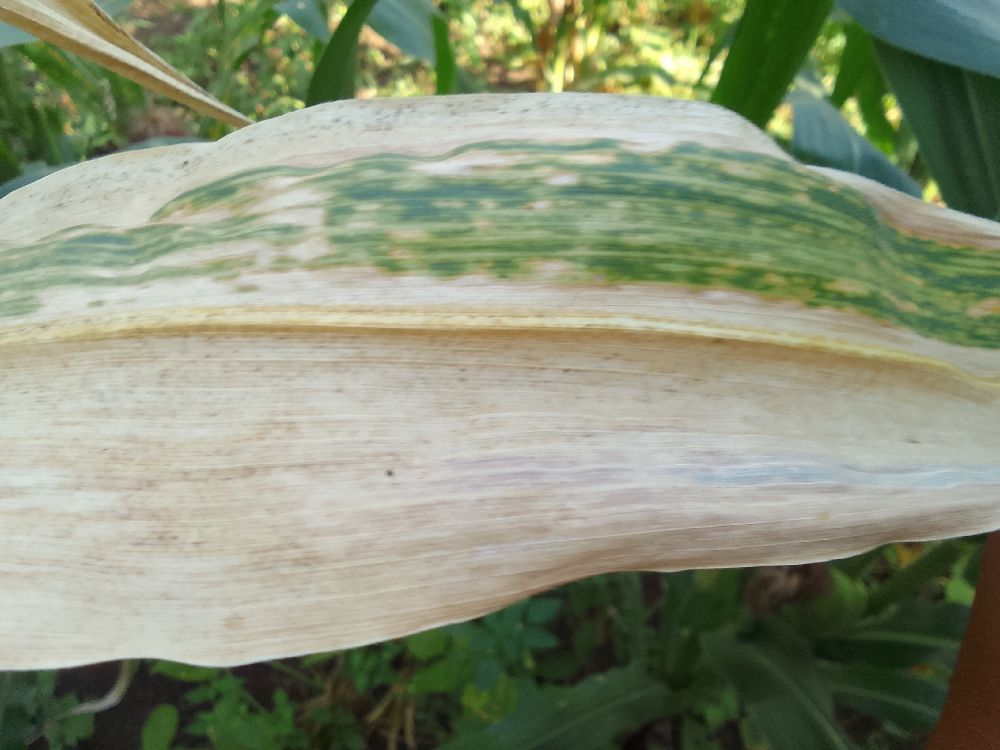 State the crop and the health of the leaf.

maize, maize lethal necrosis
